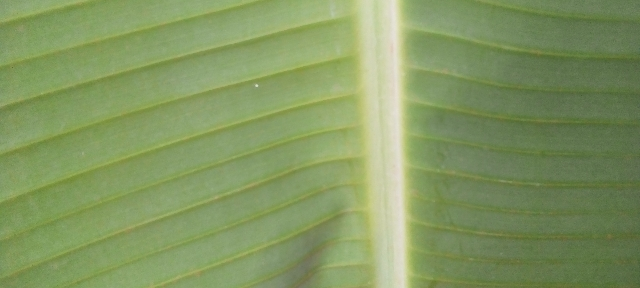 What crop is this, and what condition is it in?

banana, healthy
